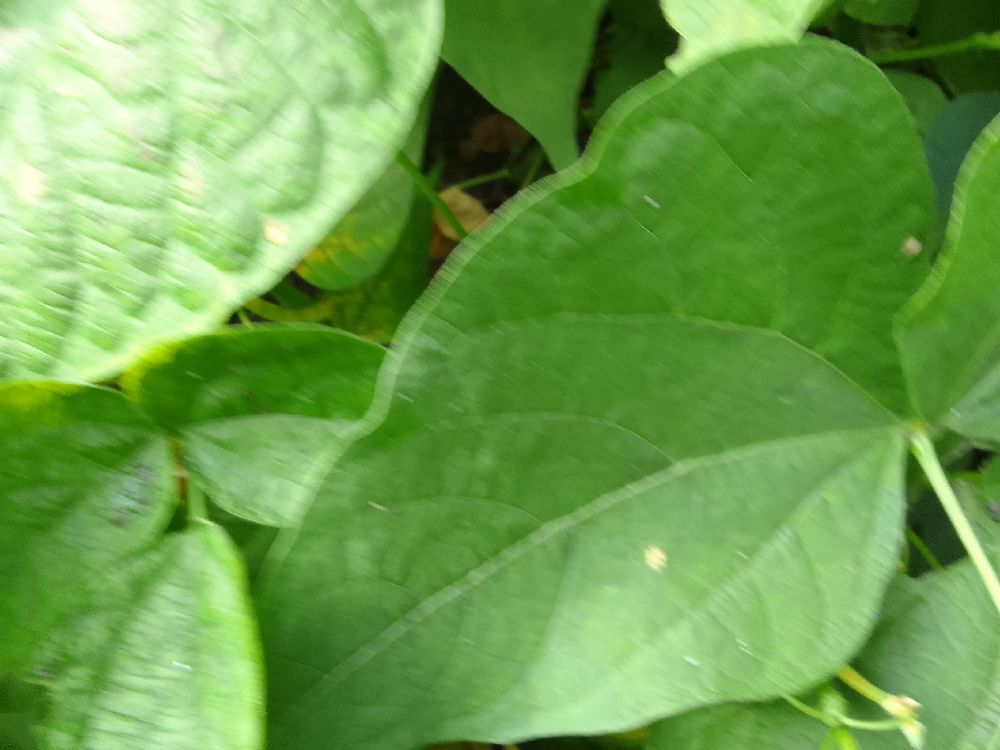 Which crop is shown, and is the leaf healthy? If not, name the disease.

common bean, healthy
